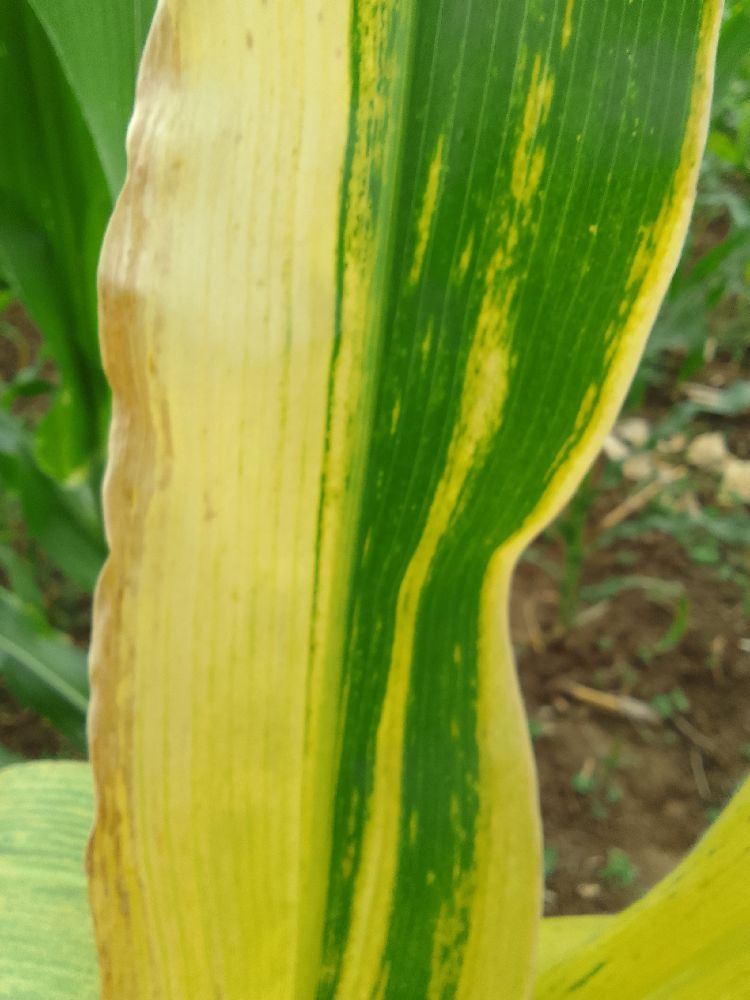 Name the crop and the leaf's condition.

maize, maize lethal necrosis
